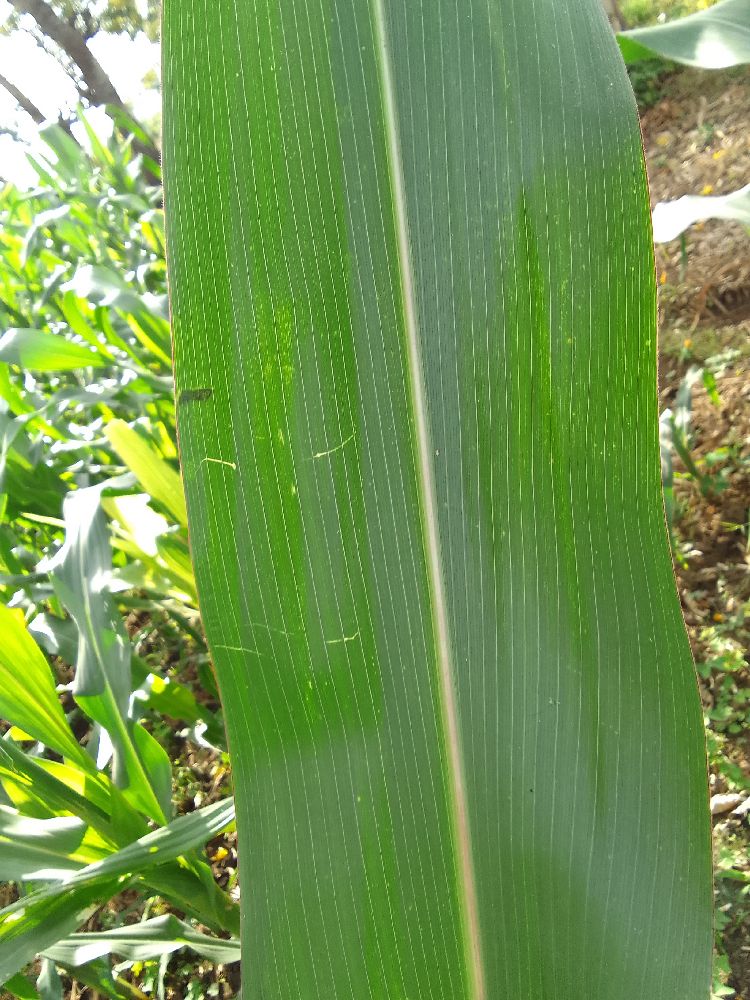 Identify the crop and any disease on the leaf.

maize, healthy
